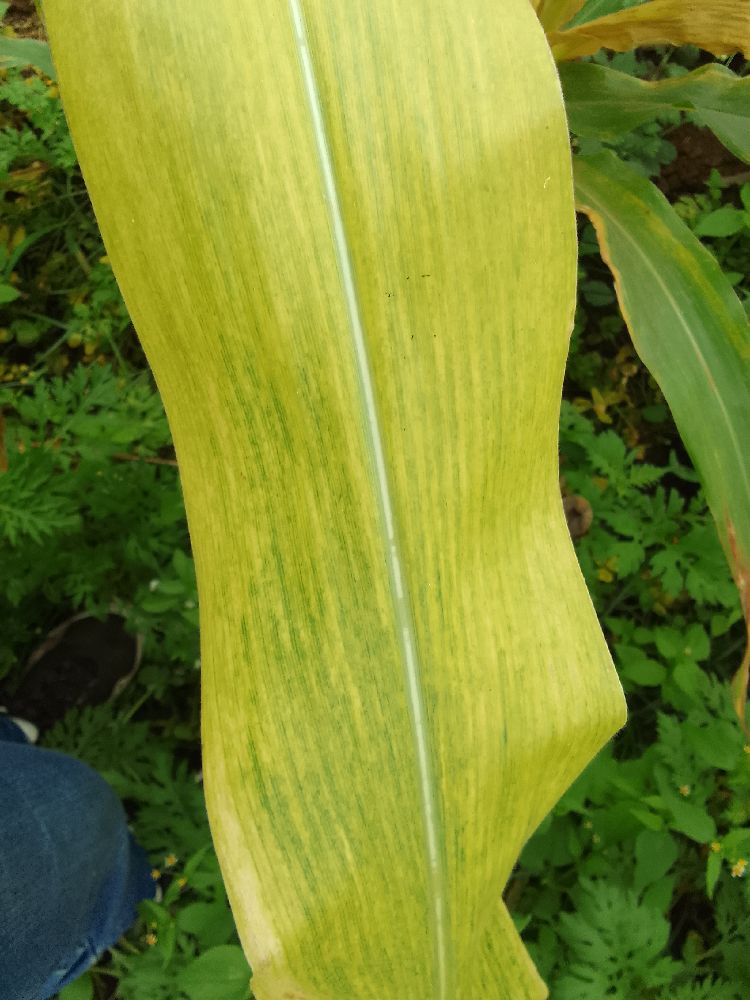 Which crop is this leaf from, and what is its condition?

maize, maize lethal necrosis
